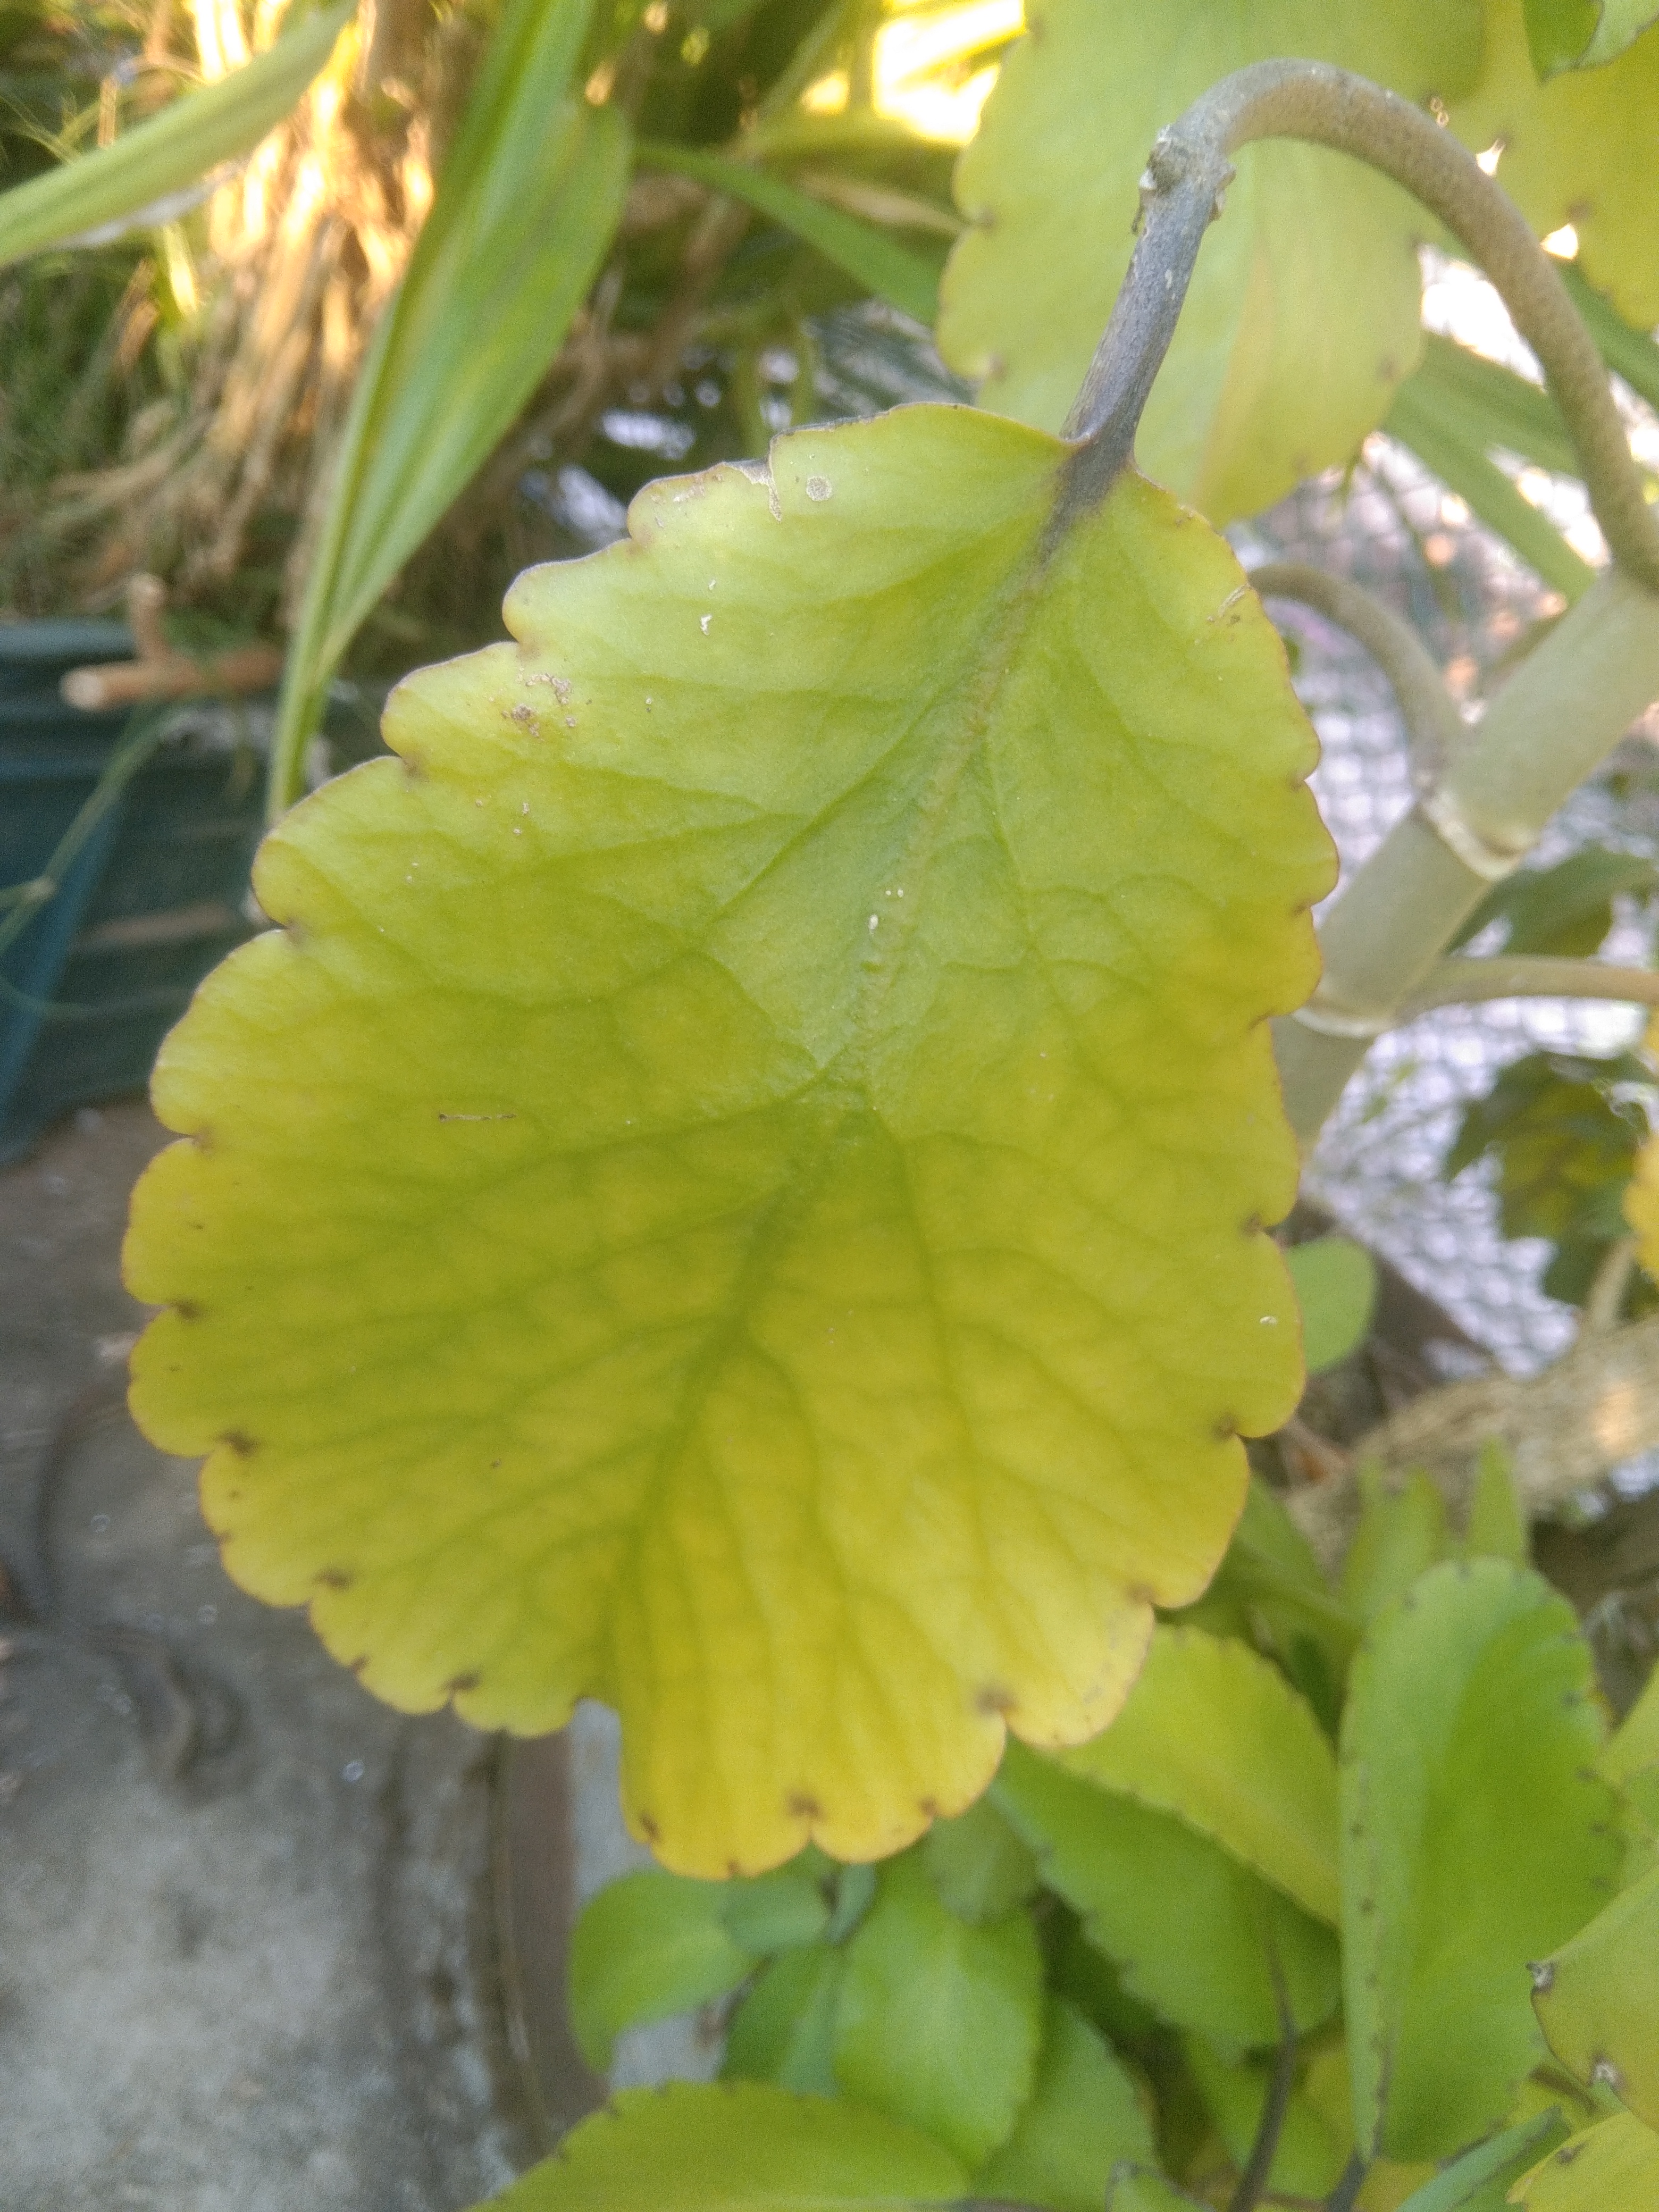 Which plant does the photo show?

pathorkuci
